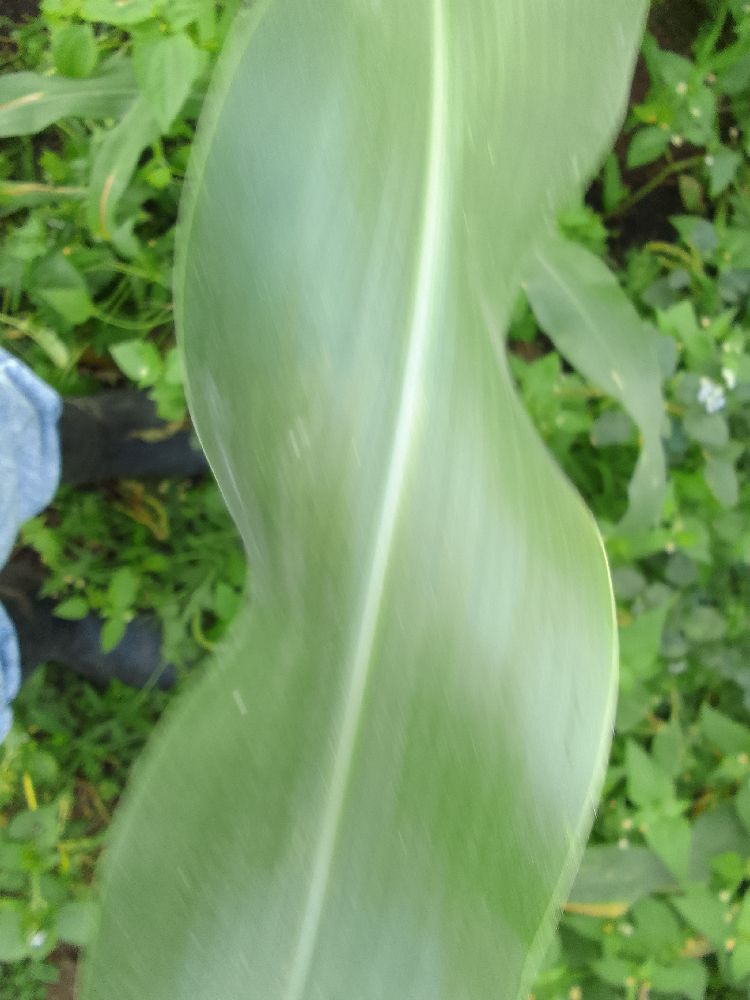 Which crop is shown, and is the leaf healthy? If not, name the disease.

maize, healthy
